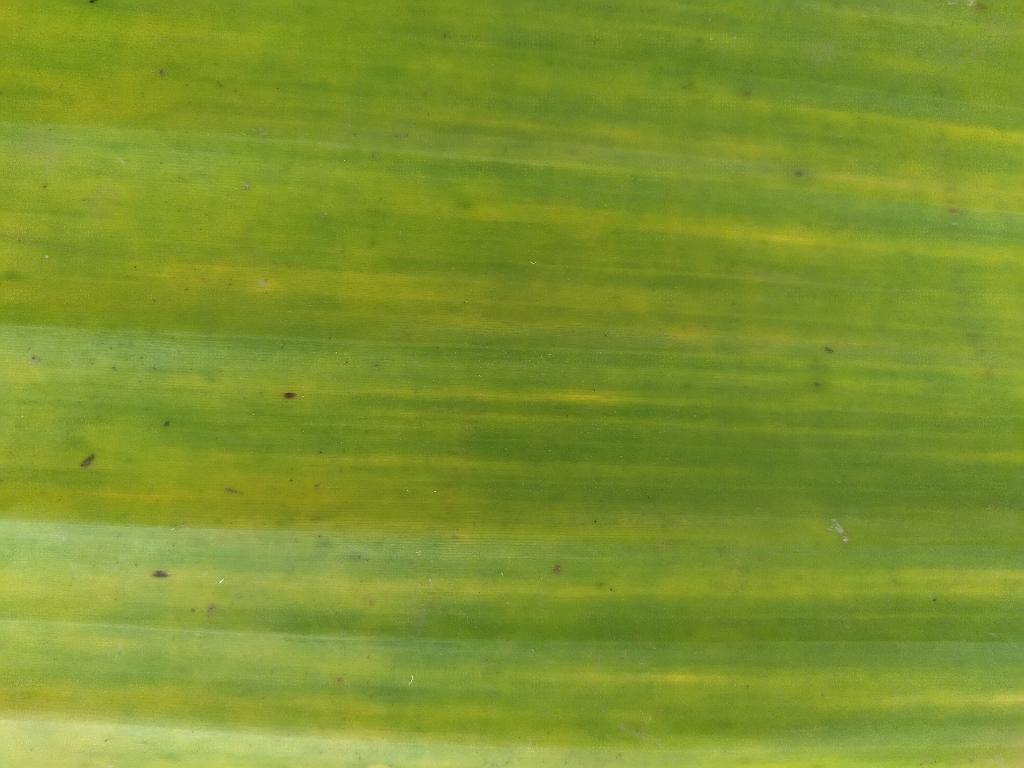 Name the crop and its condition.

banana, fusarium wilt race 1
